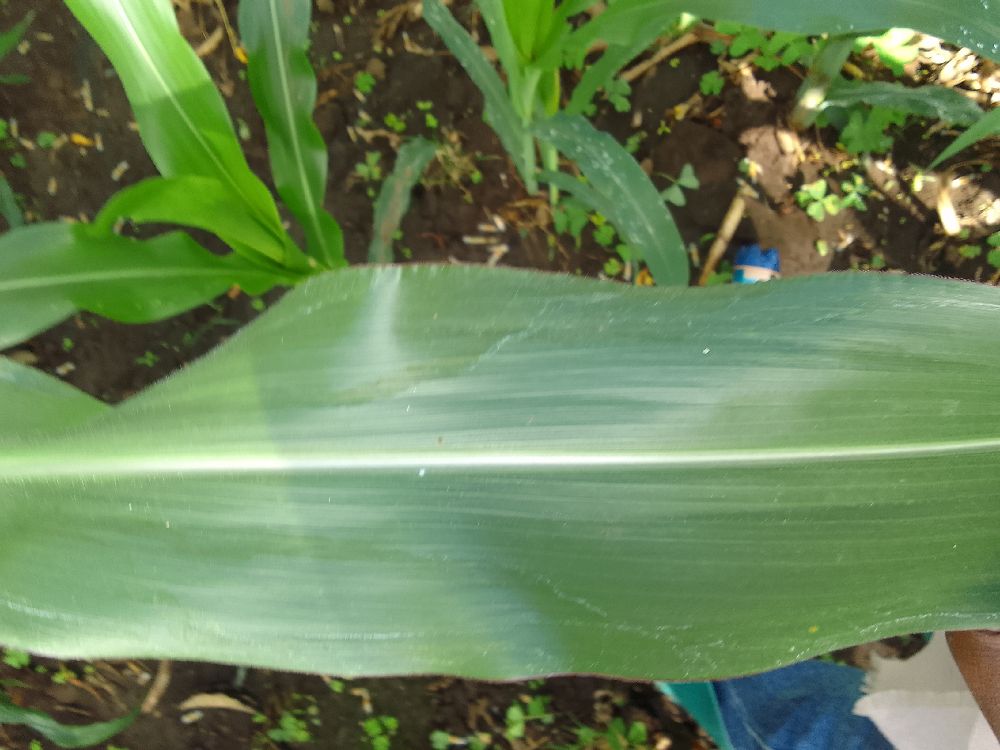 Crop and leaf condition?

maize, healthy
